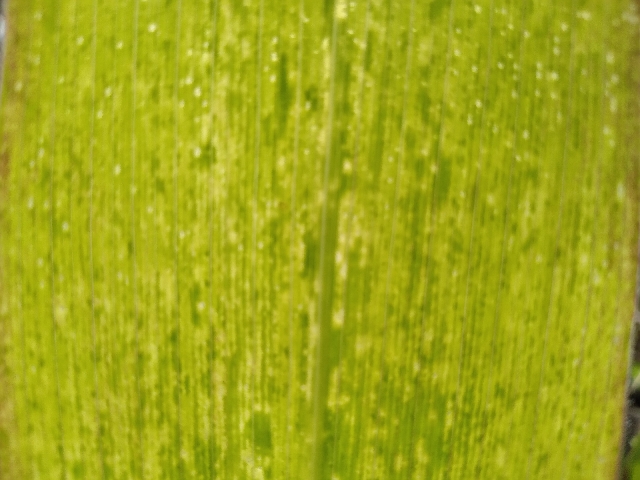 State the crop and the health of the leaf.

maize, maize lethal necrosis
